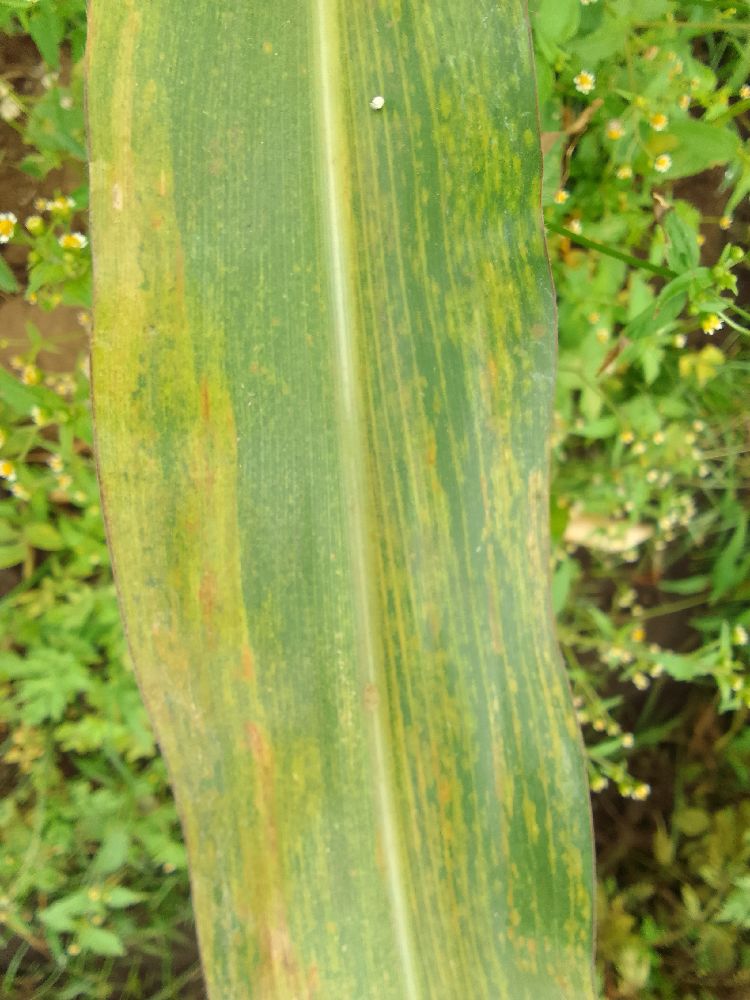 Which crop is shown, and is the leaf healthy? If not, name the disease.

maize, maize lethal necrosis
